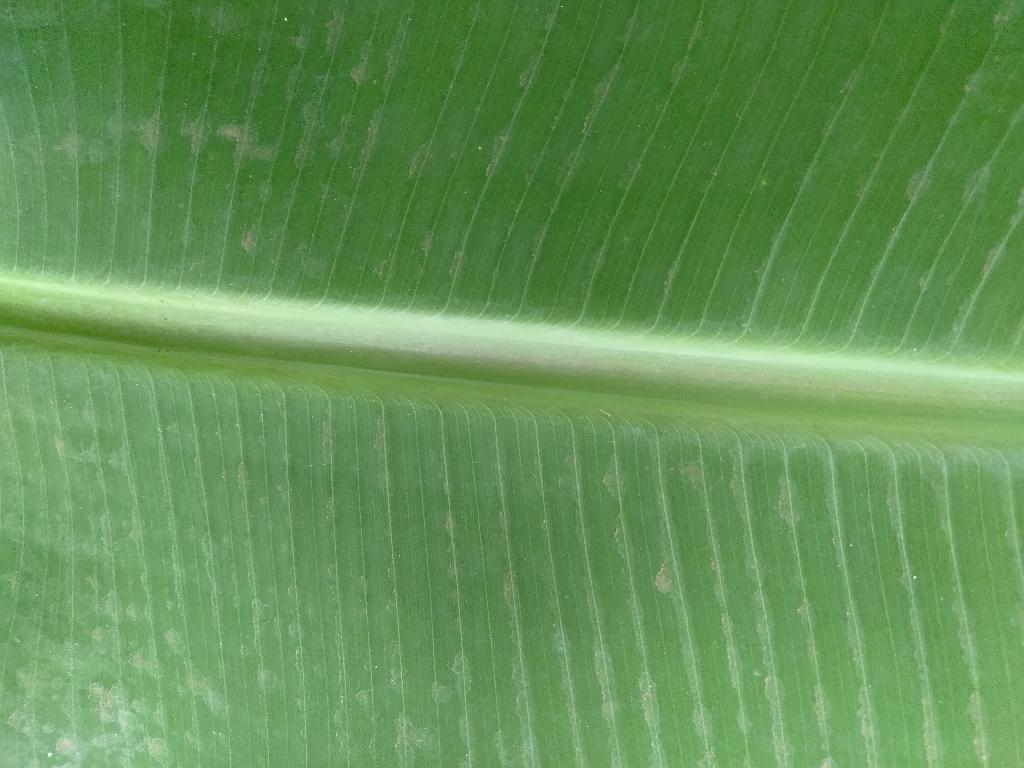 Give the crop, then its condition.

banana, healthy
